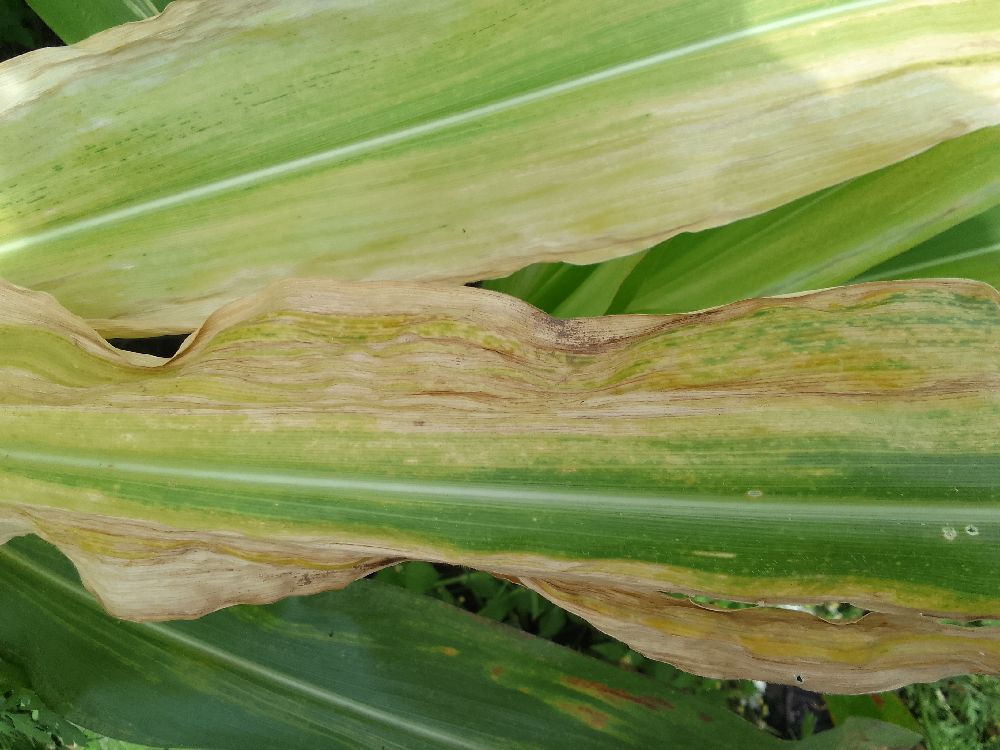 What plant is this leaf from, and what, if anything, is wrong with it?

maize, maize lethal necrosis
